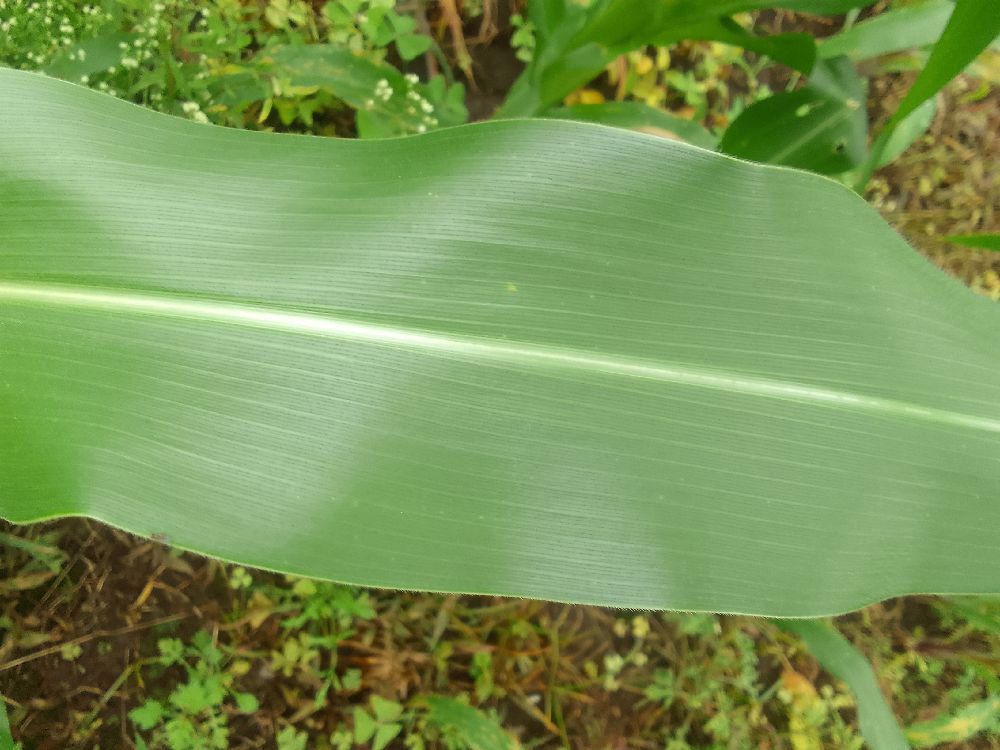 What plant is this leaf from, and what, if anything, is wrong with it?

maize, healthy
